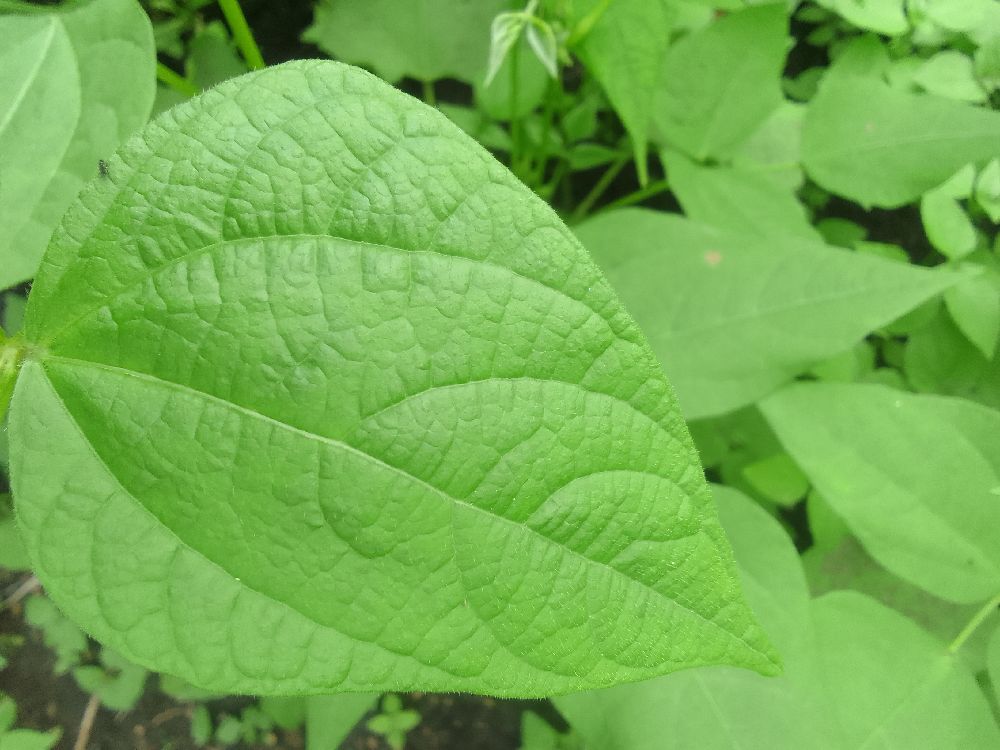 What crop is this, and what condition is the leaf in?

common bean, healthy
